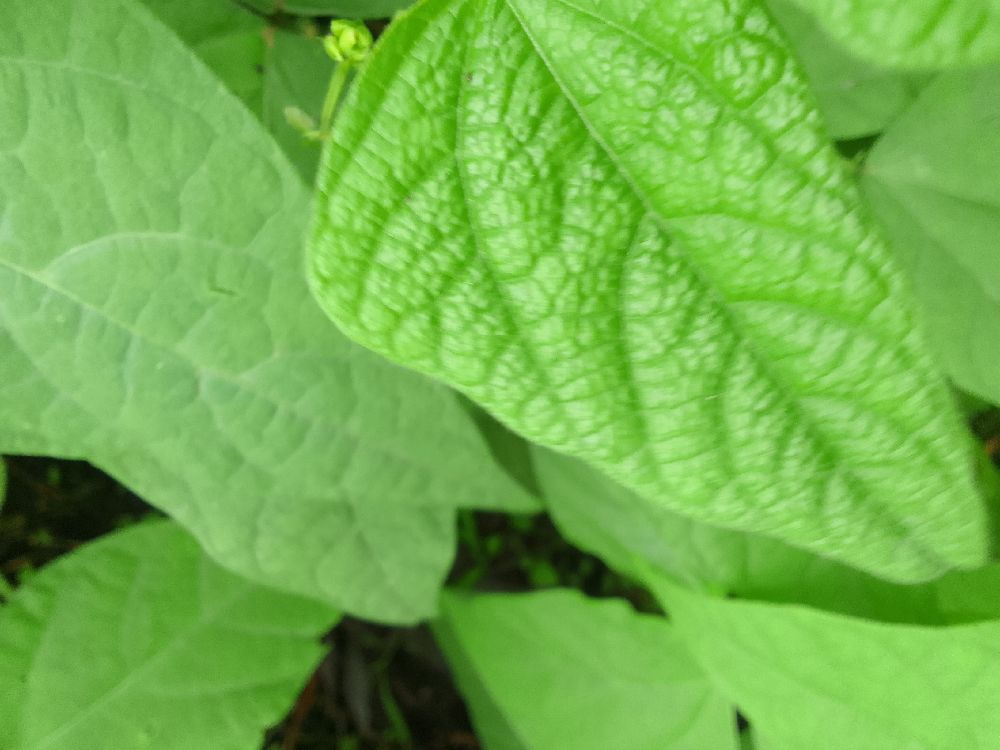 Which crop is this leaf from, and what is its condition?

common bean, healthy
